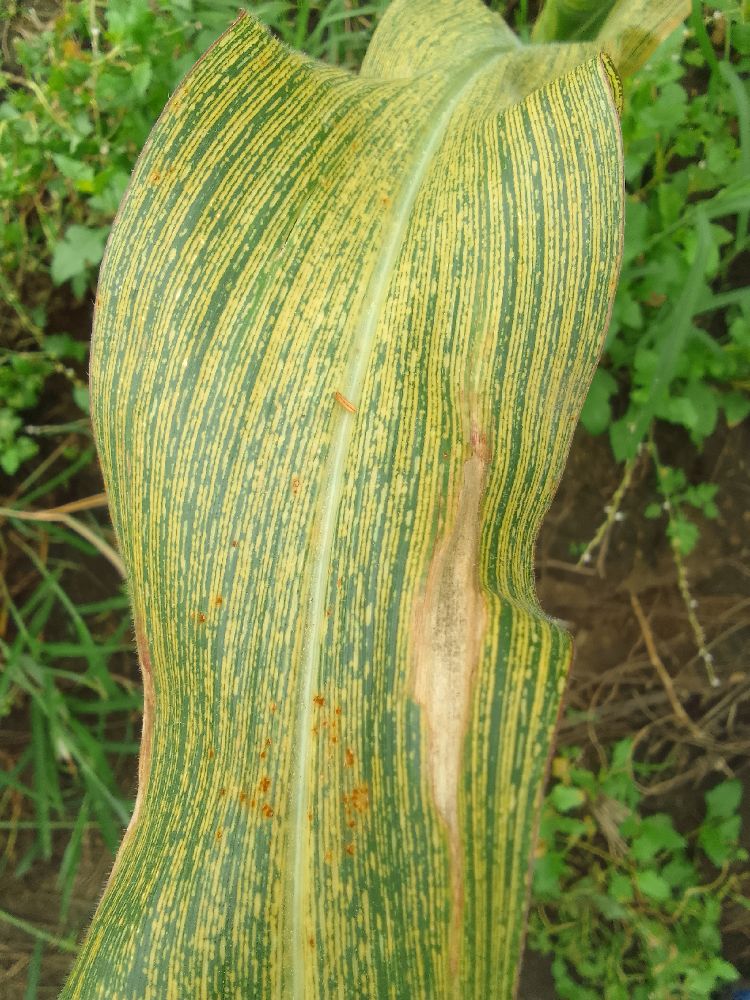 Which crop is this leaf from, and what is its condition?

maize, maize streak virus
